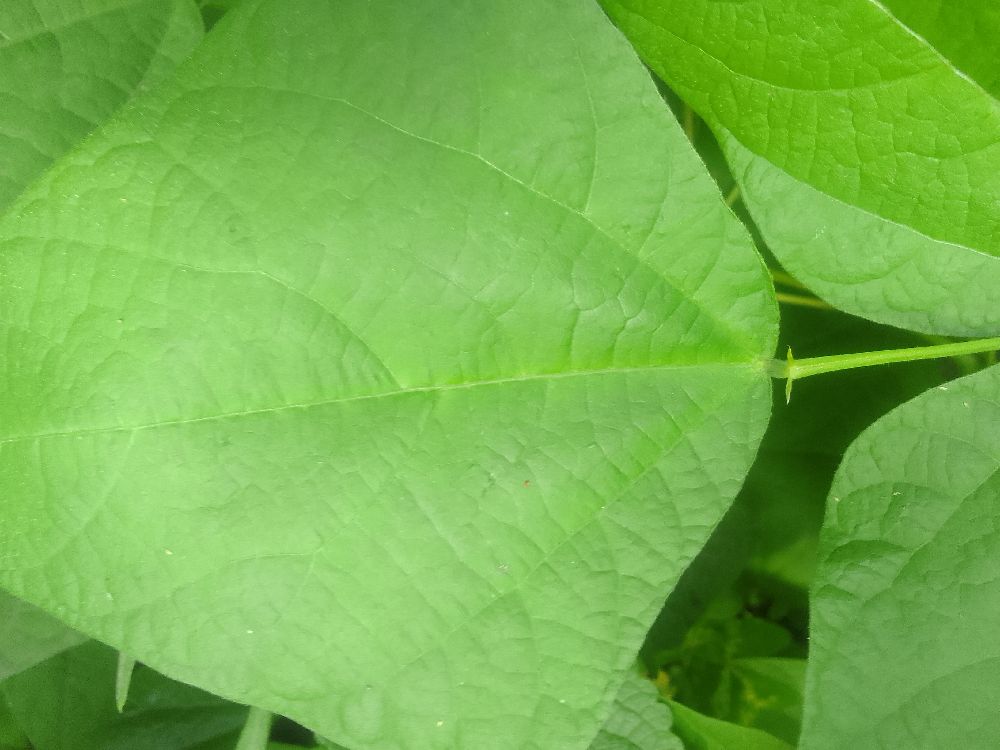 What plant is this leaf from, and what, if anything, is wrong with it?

common bean, healthy
